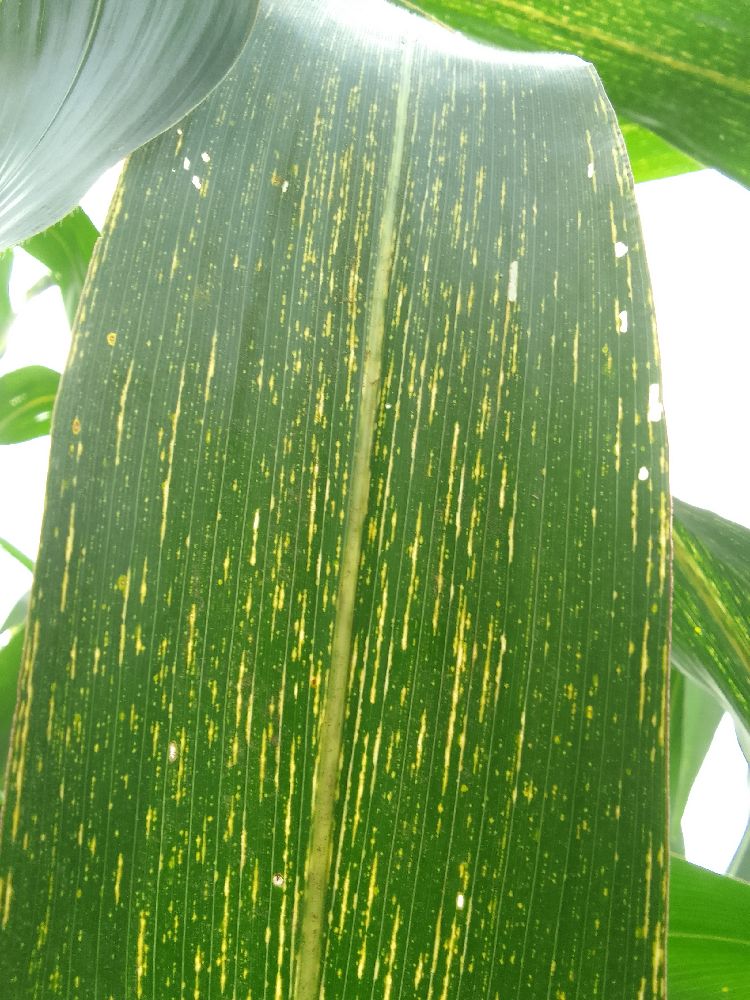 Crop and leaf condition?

maize, maize streak virus
